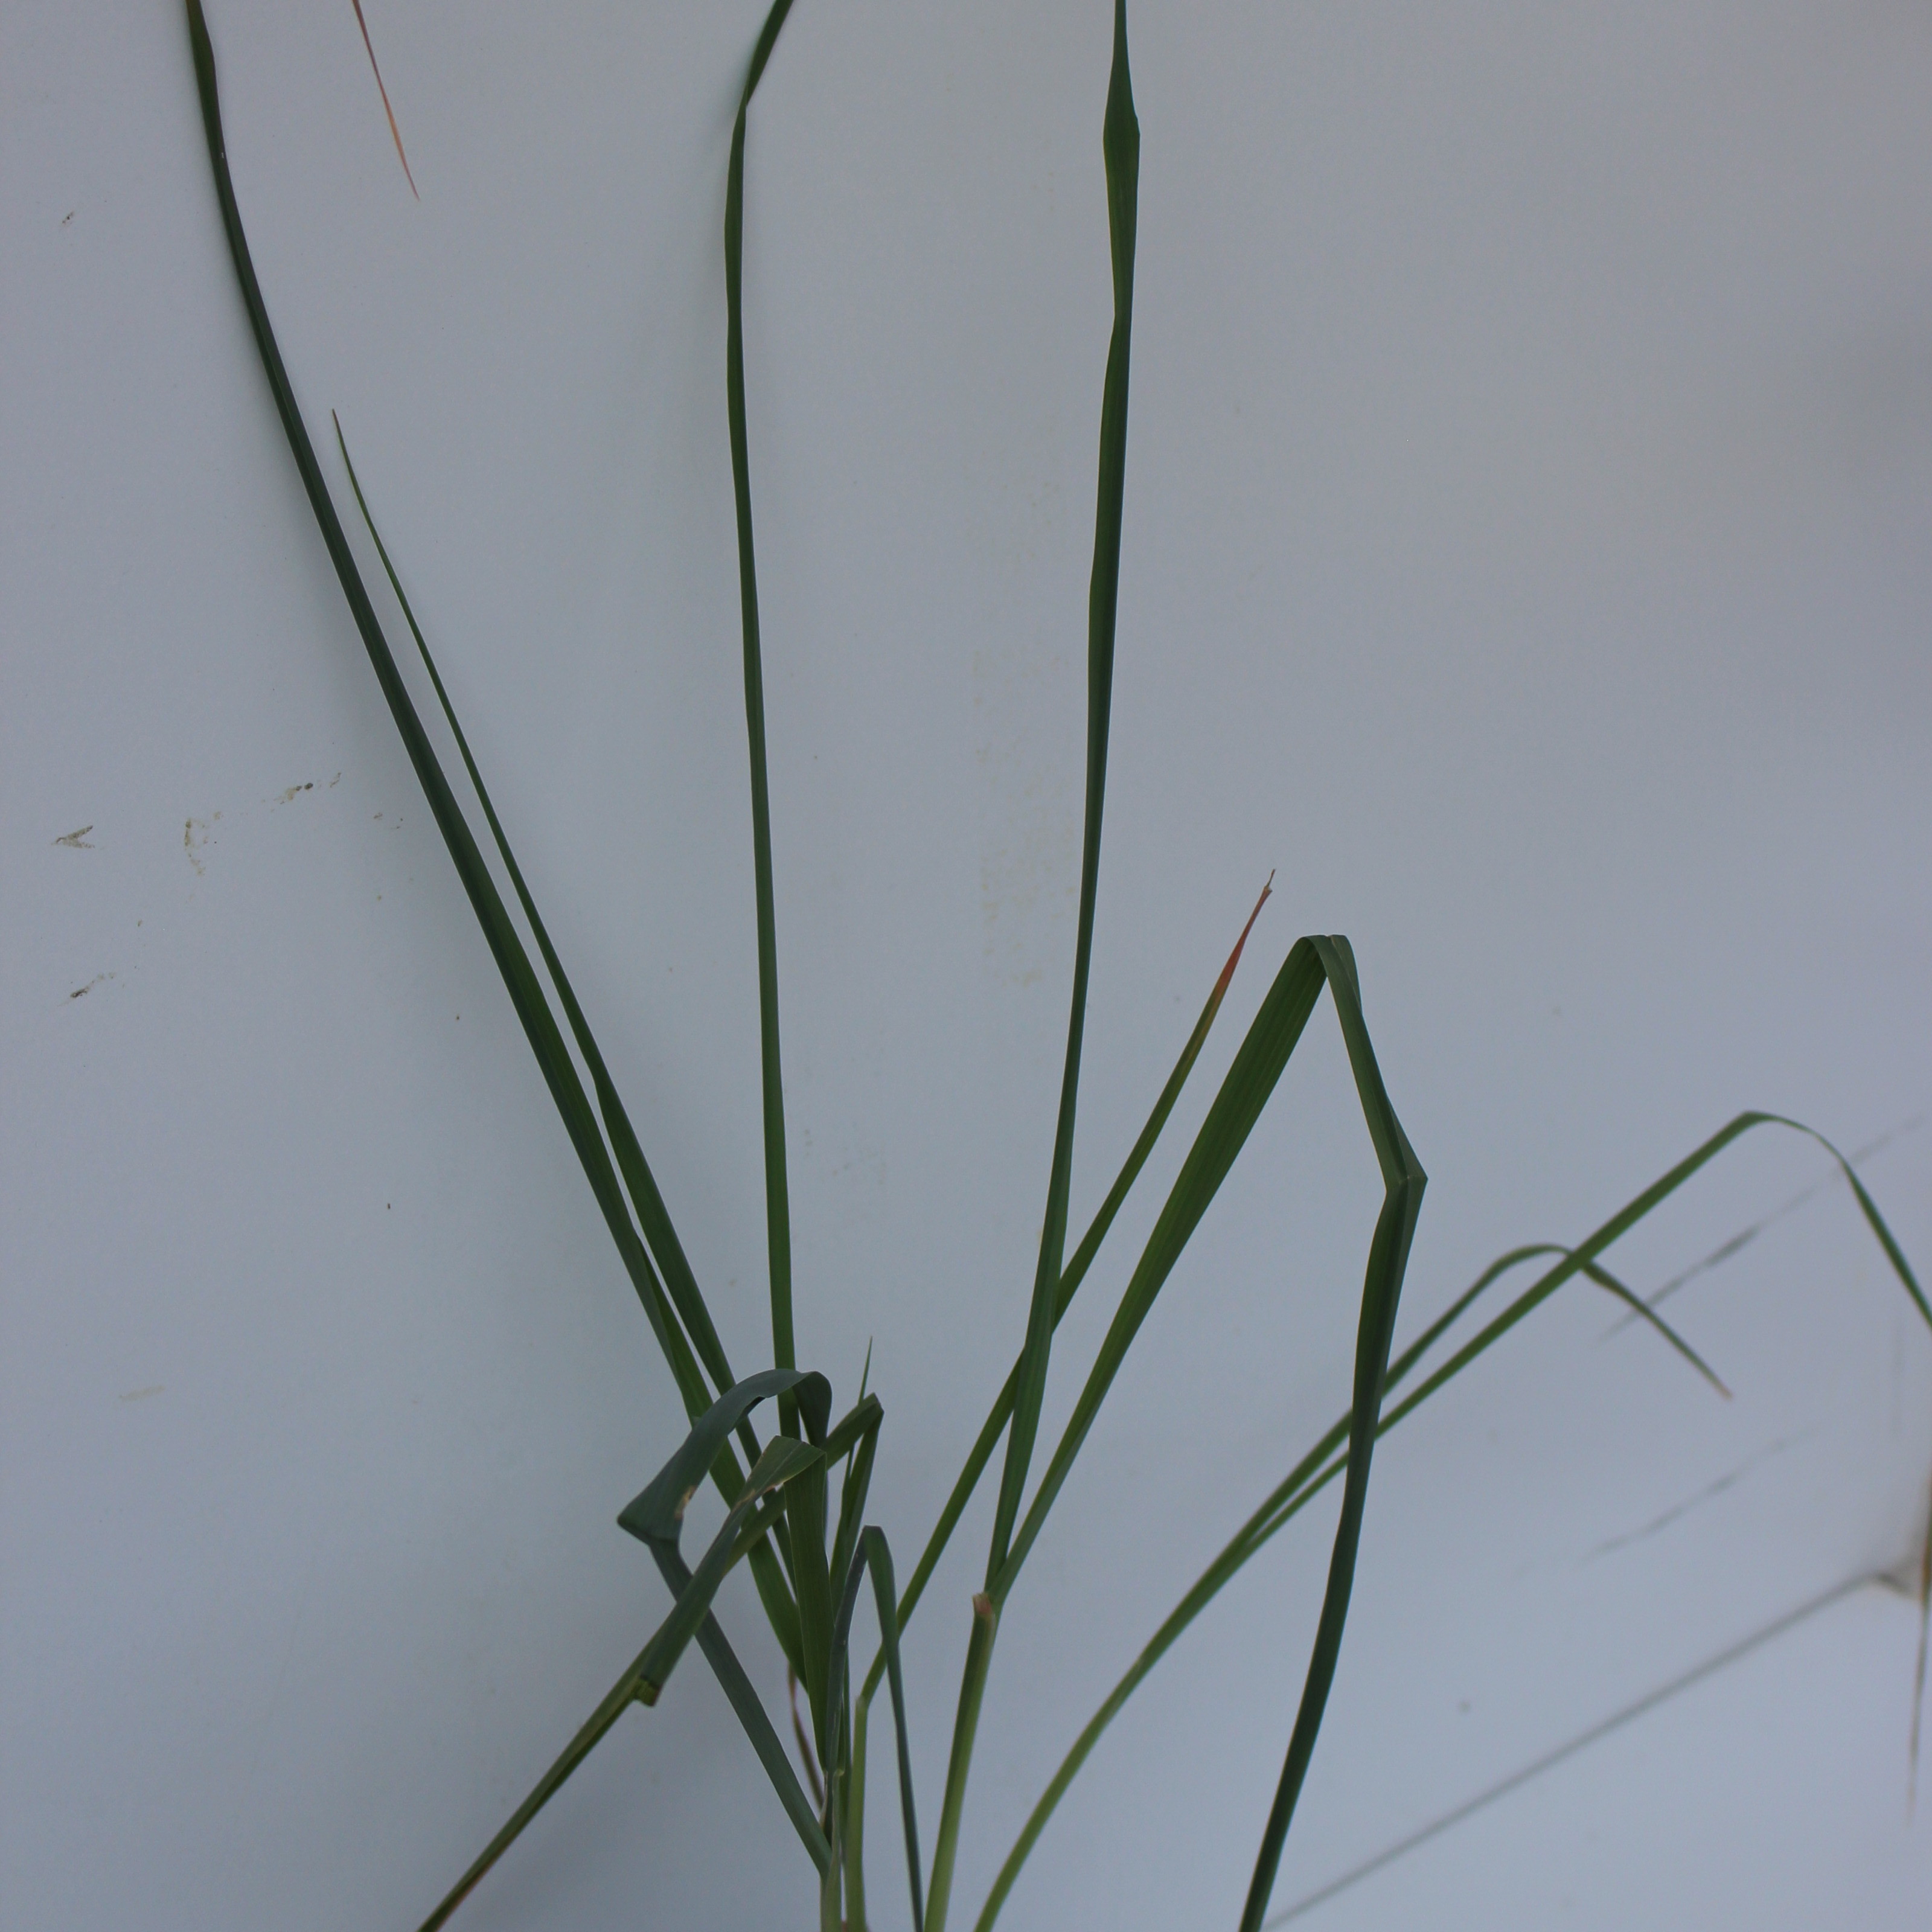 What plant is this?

Avena sterilis
